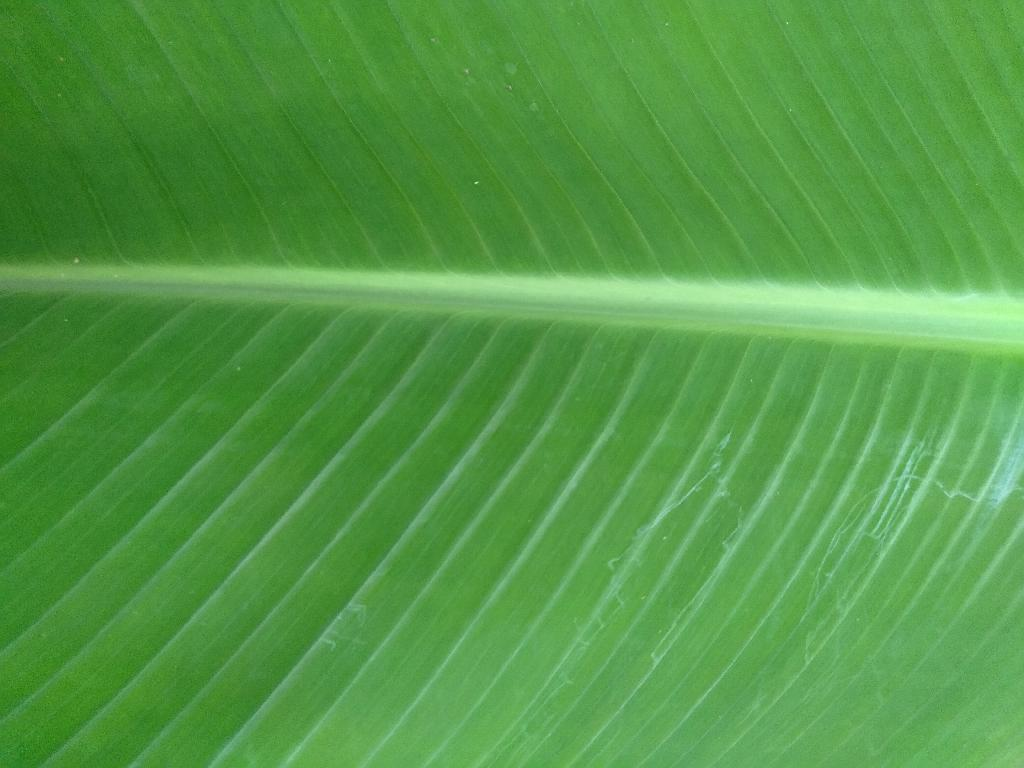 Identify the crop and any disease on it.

banana, healthy
